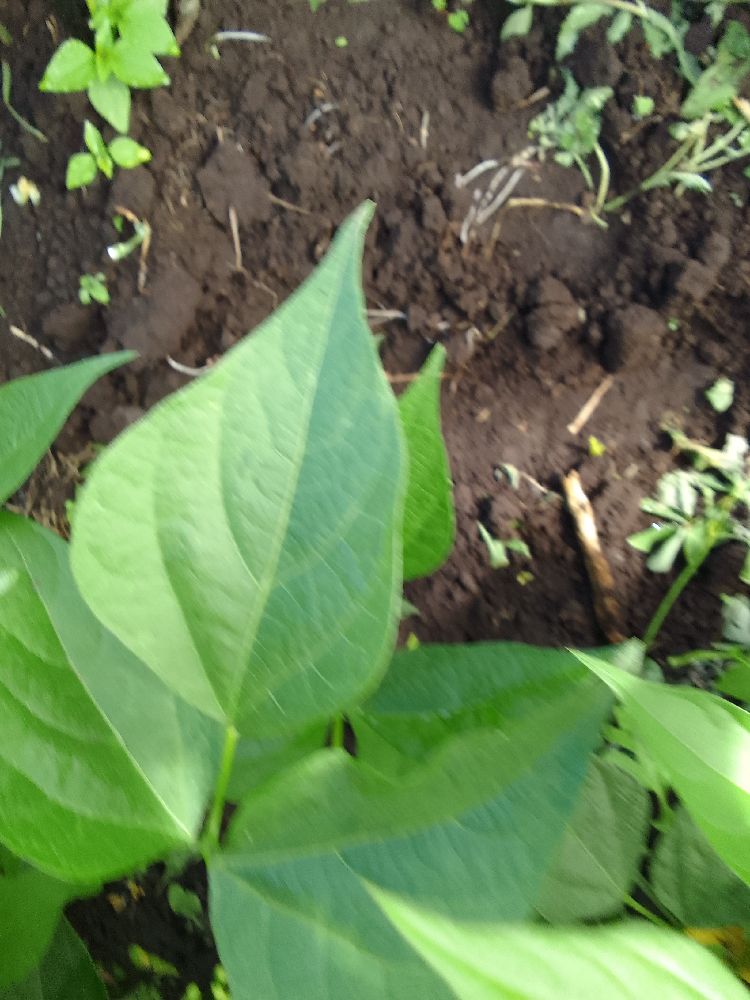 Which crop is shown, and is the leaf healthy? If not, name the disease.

common bean, healthy
